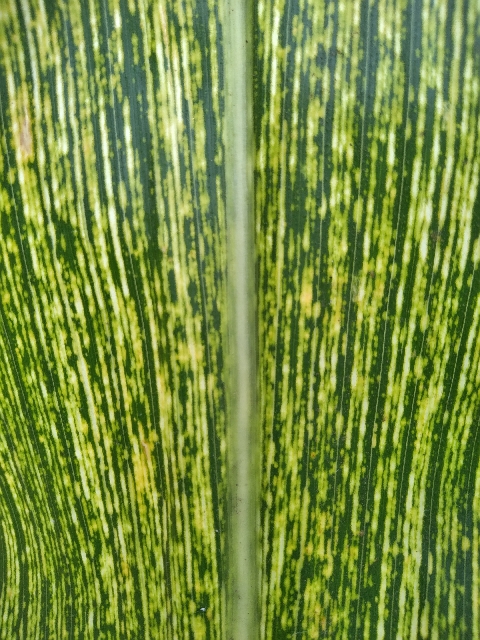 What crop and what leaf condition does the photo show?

maize, maize streak virus
